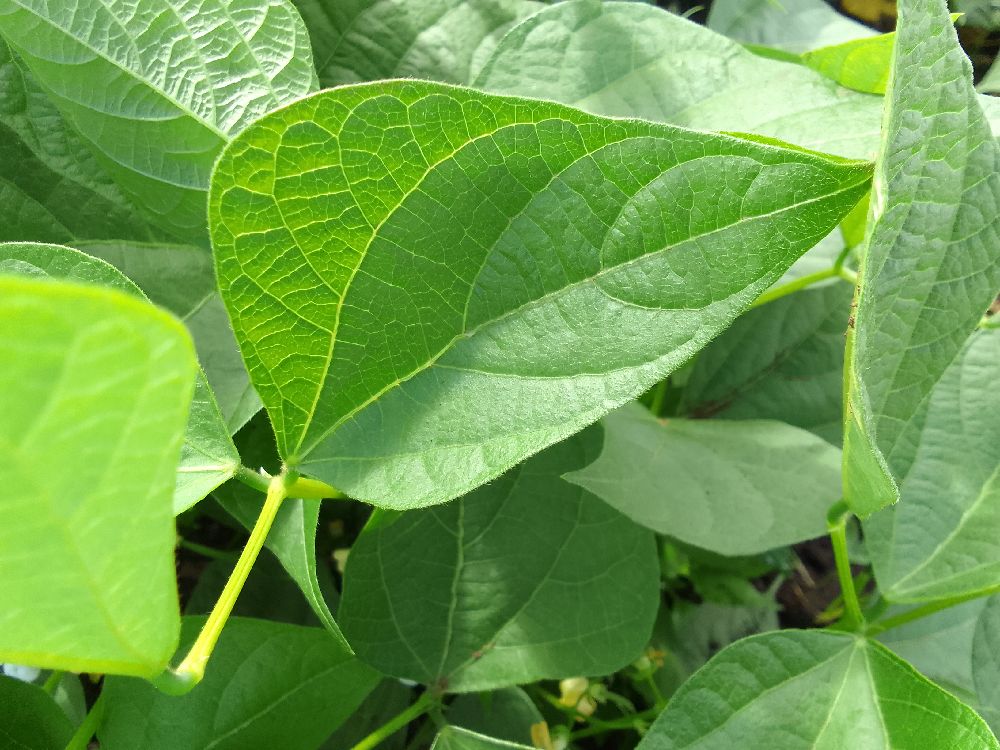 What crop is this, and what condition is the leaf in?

common bean, healthy
